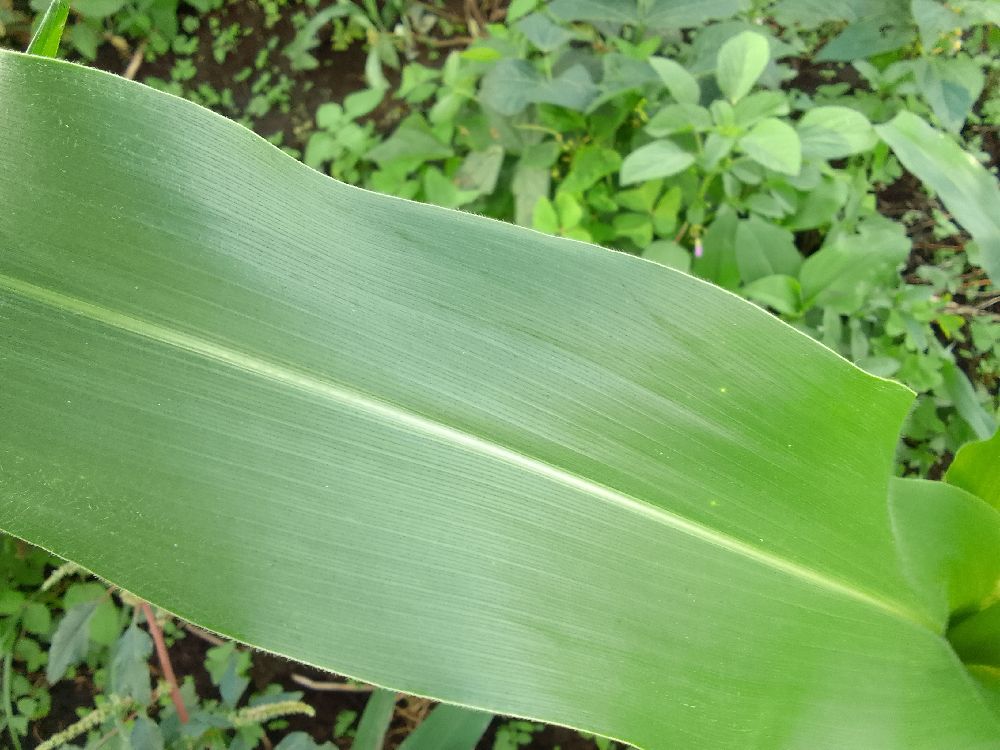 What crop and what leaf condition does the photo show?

maize, healthy
